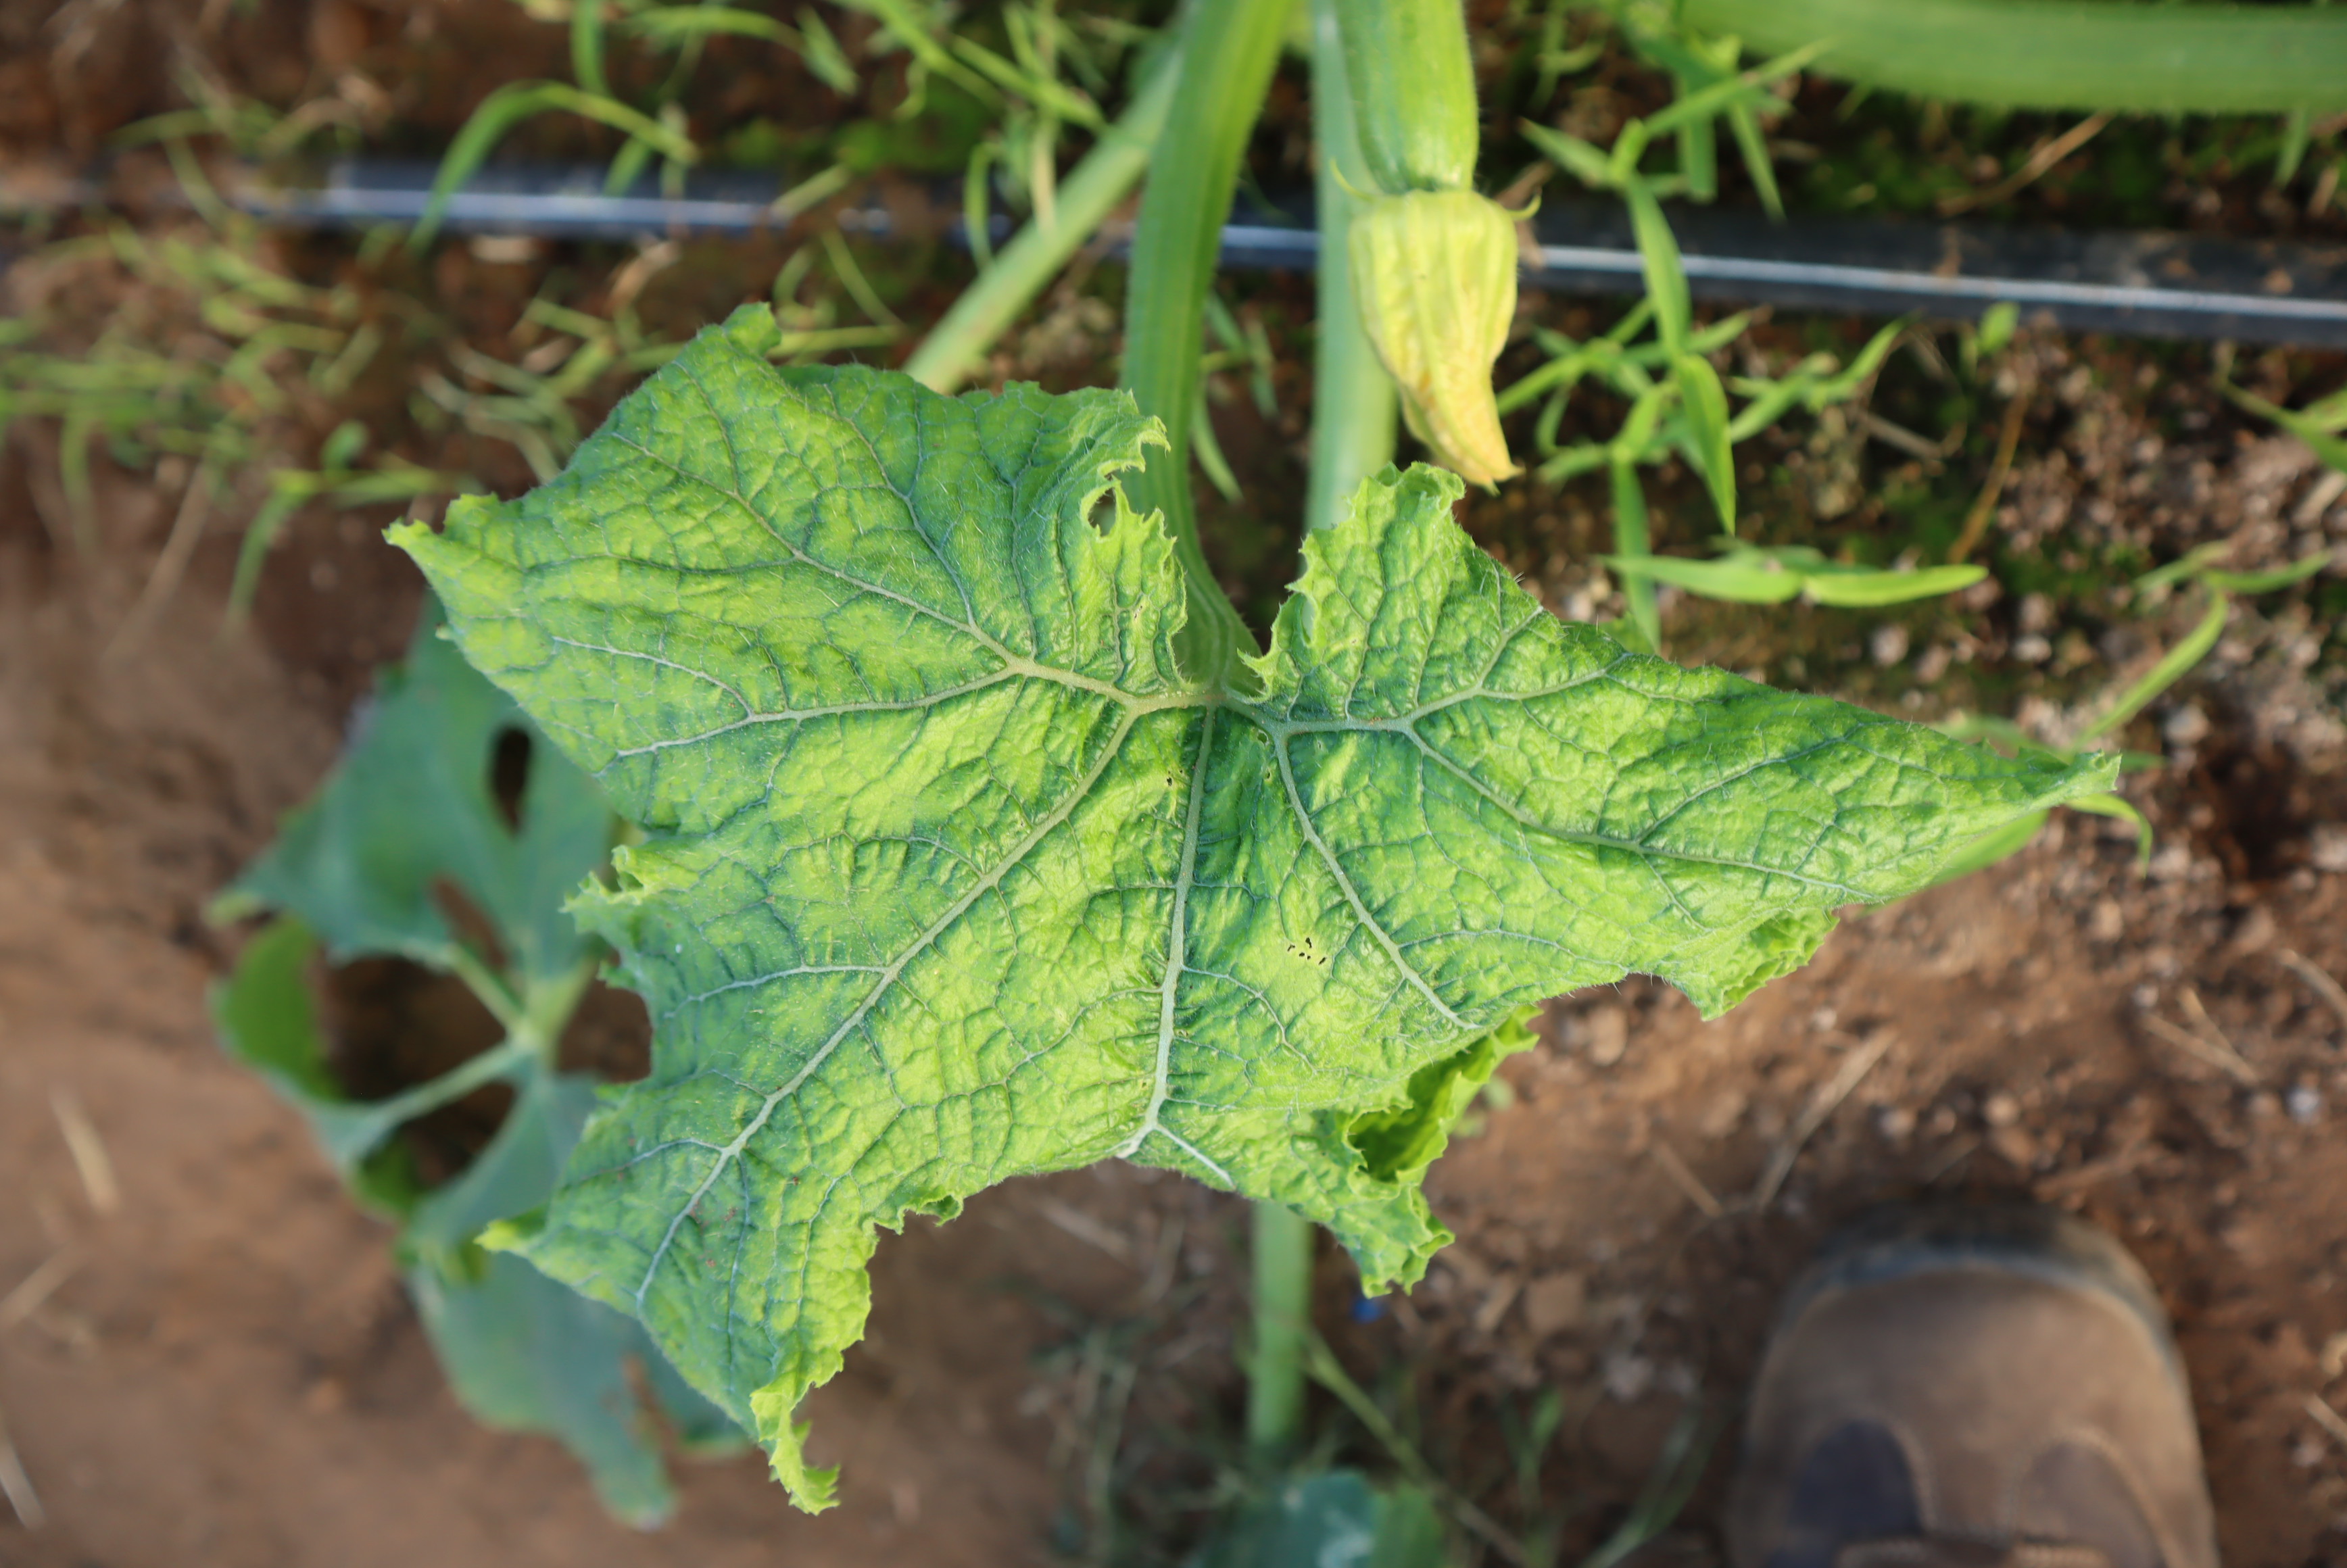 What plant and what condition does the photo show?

zucchini, virosis
